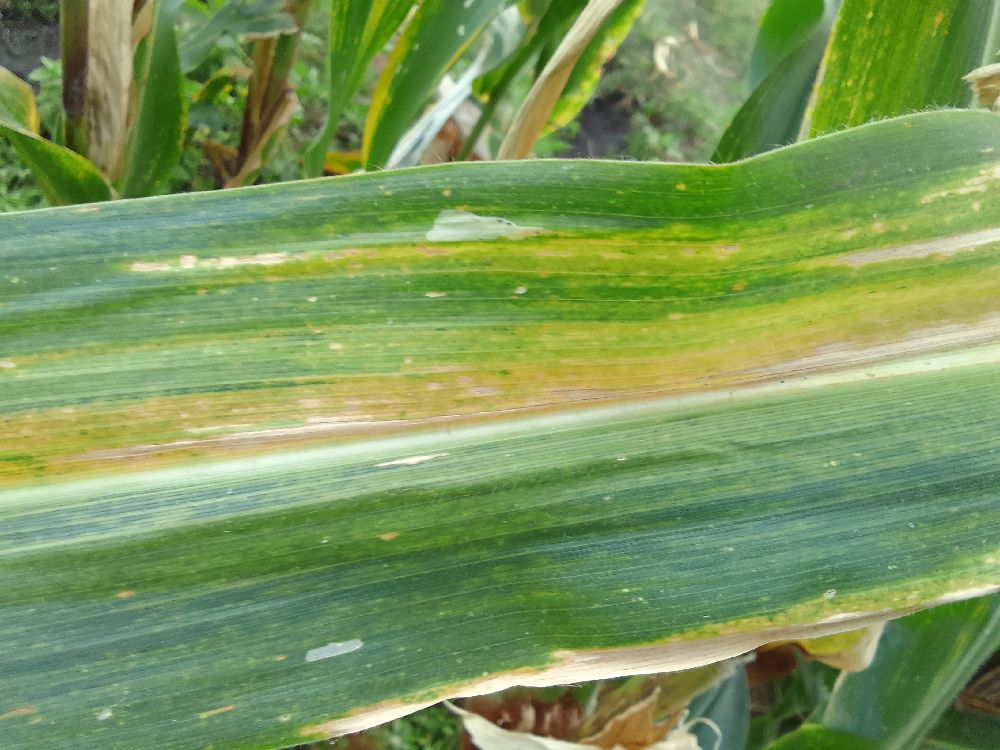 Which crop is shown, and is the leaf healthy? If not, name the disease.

maize, maize lethal necrosis
